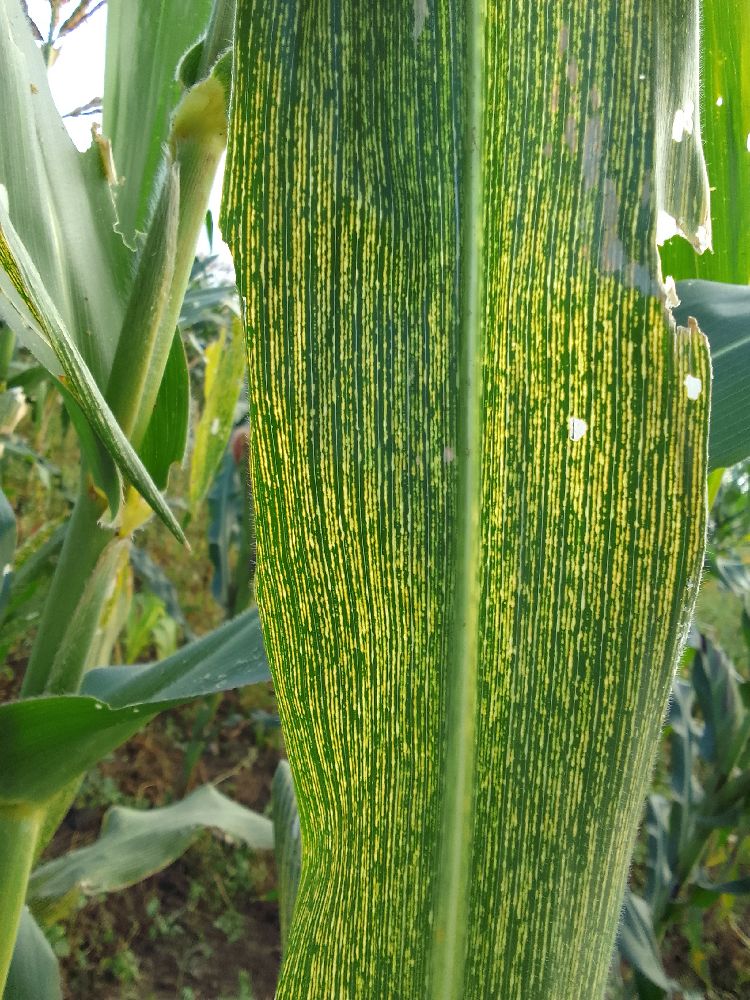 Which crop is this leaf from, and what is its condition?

maize, maize streak virus
